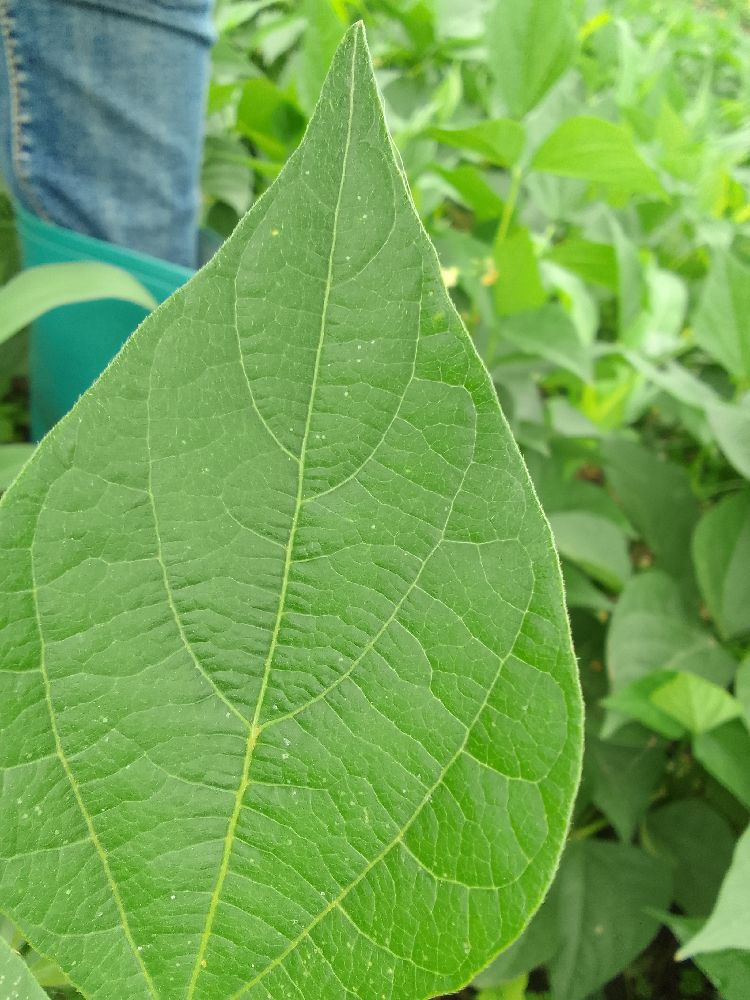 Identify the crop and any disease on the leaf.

common bean, healthy
